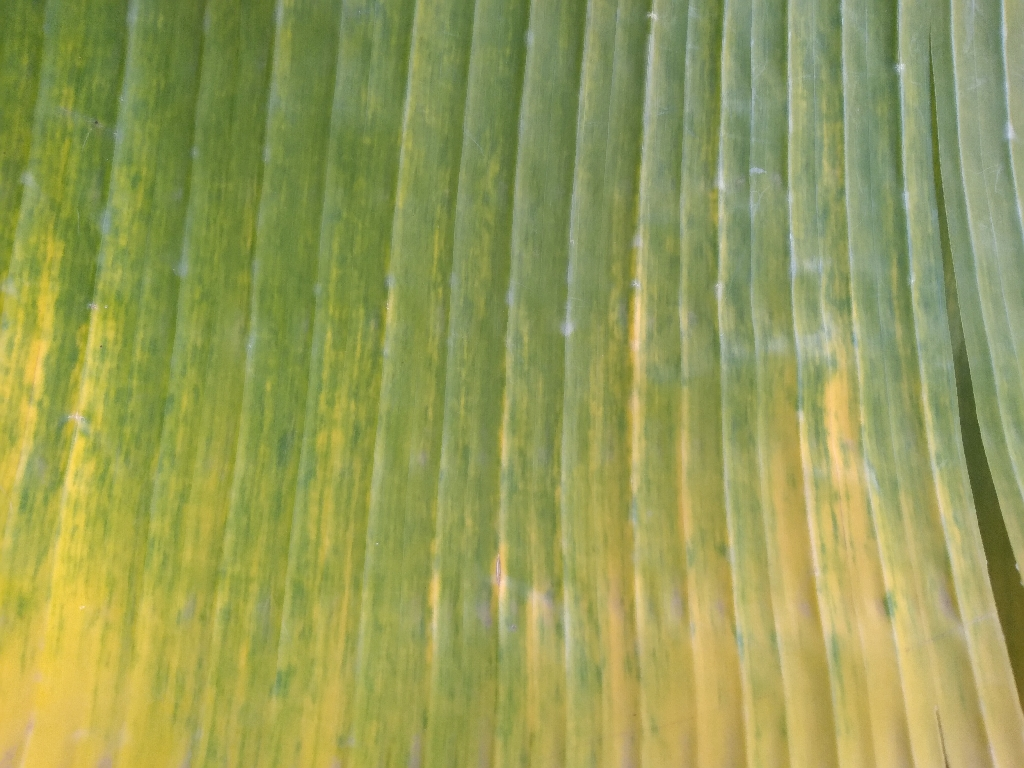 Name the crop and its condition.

banana, fusarium wilt race 1
